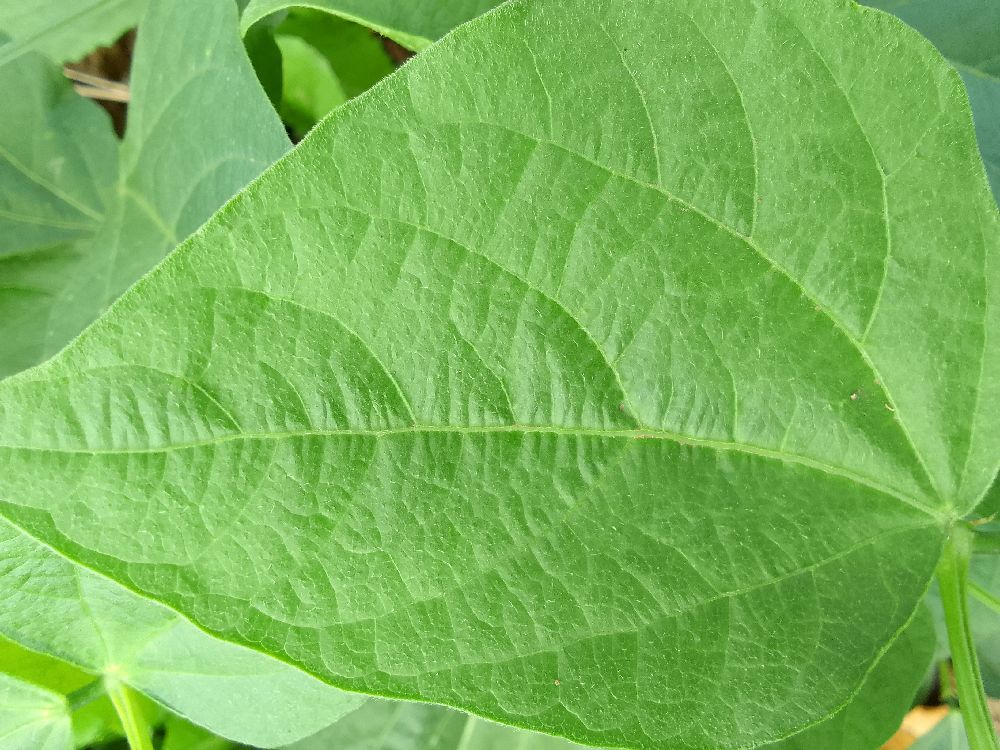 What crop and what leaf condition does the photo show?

common bean, healthy
